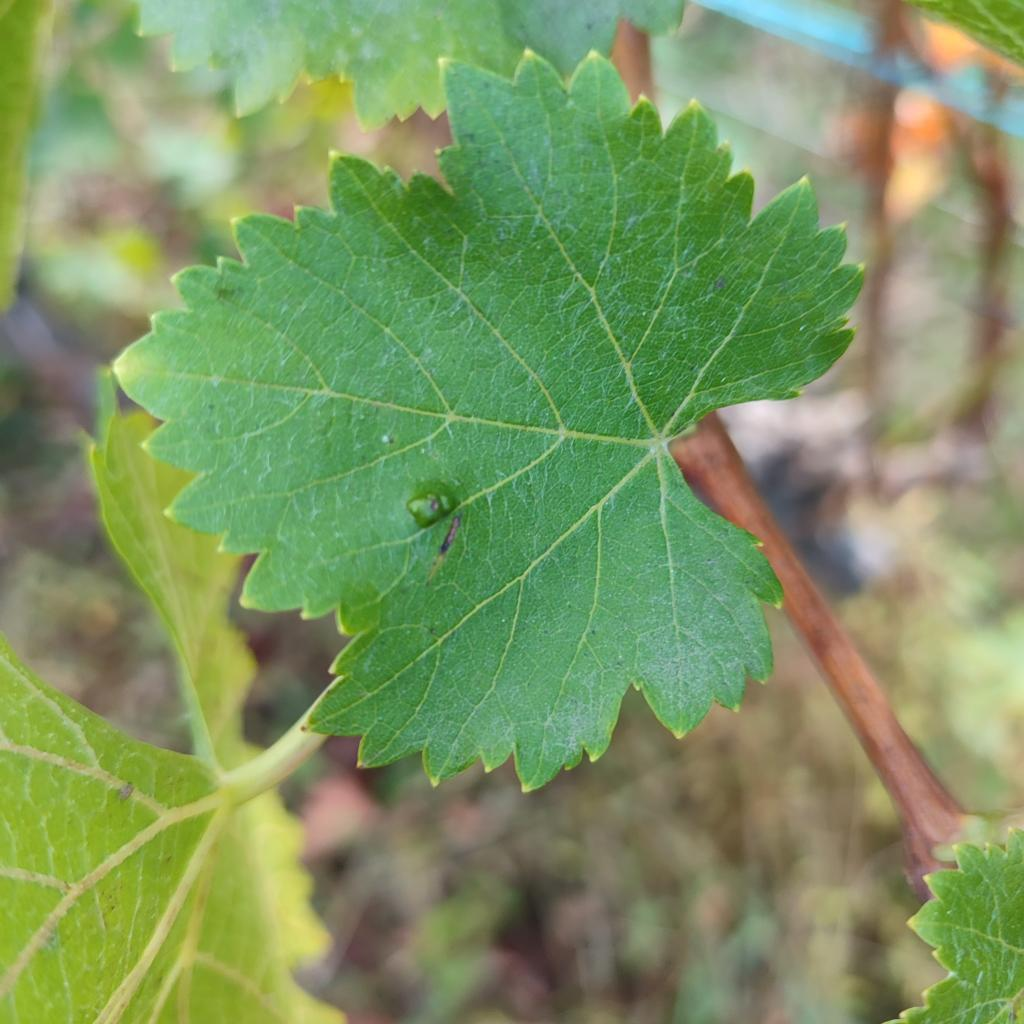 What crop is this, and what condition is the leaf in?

grapevine, erineum mite
